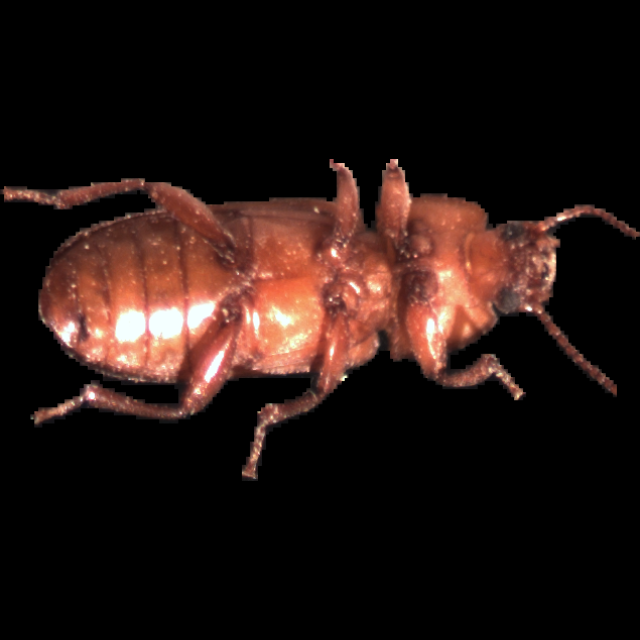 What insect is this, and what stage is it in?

mealworm beetle
